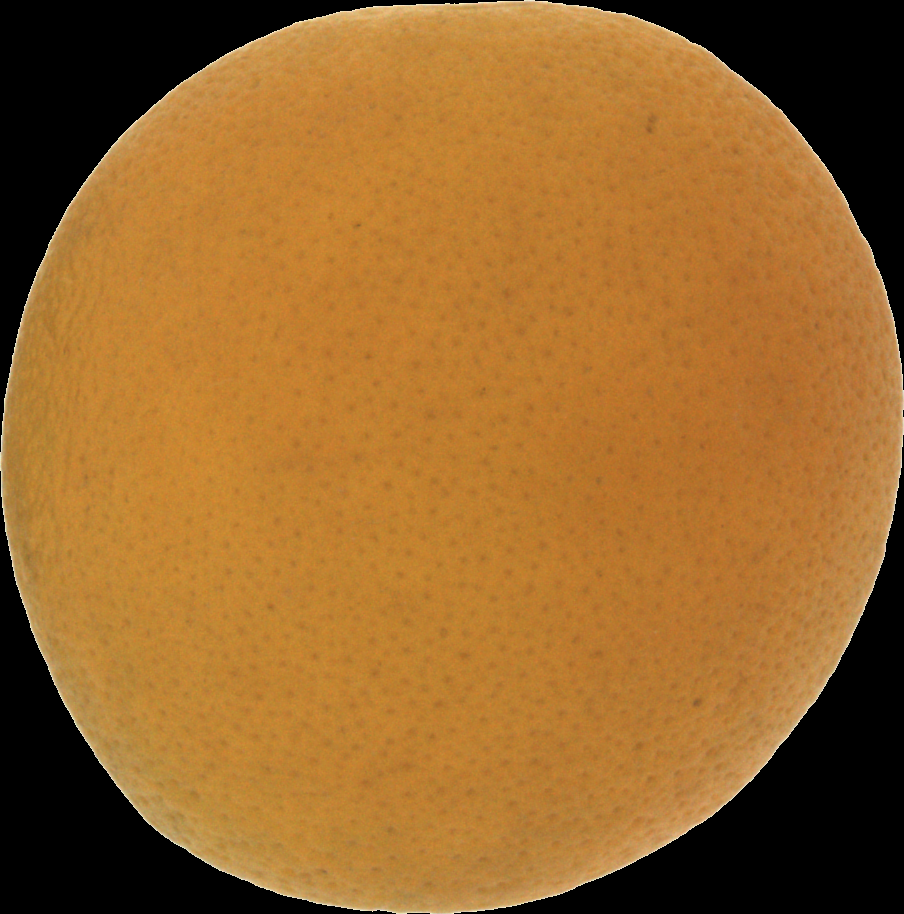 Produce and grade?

orange, bad
